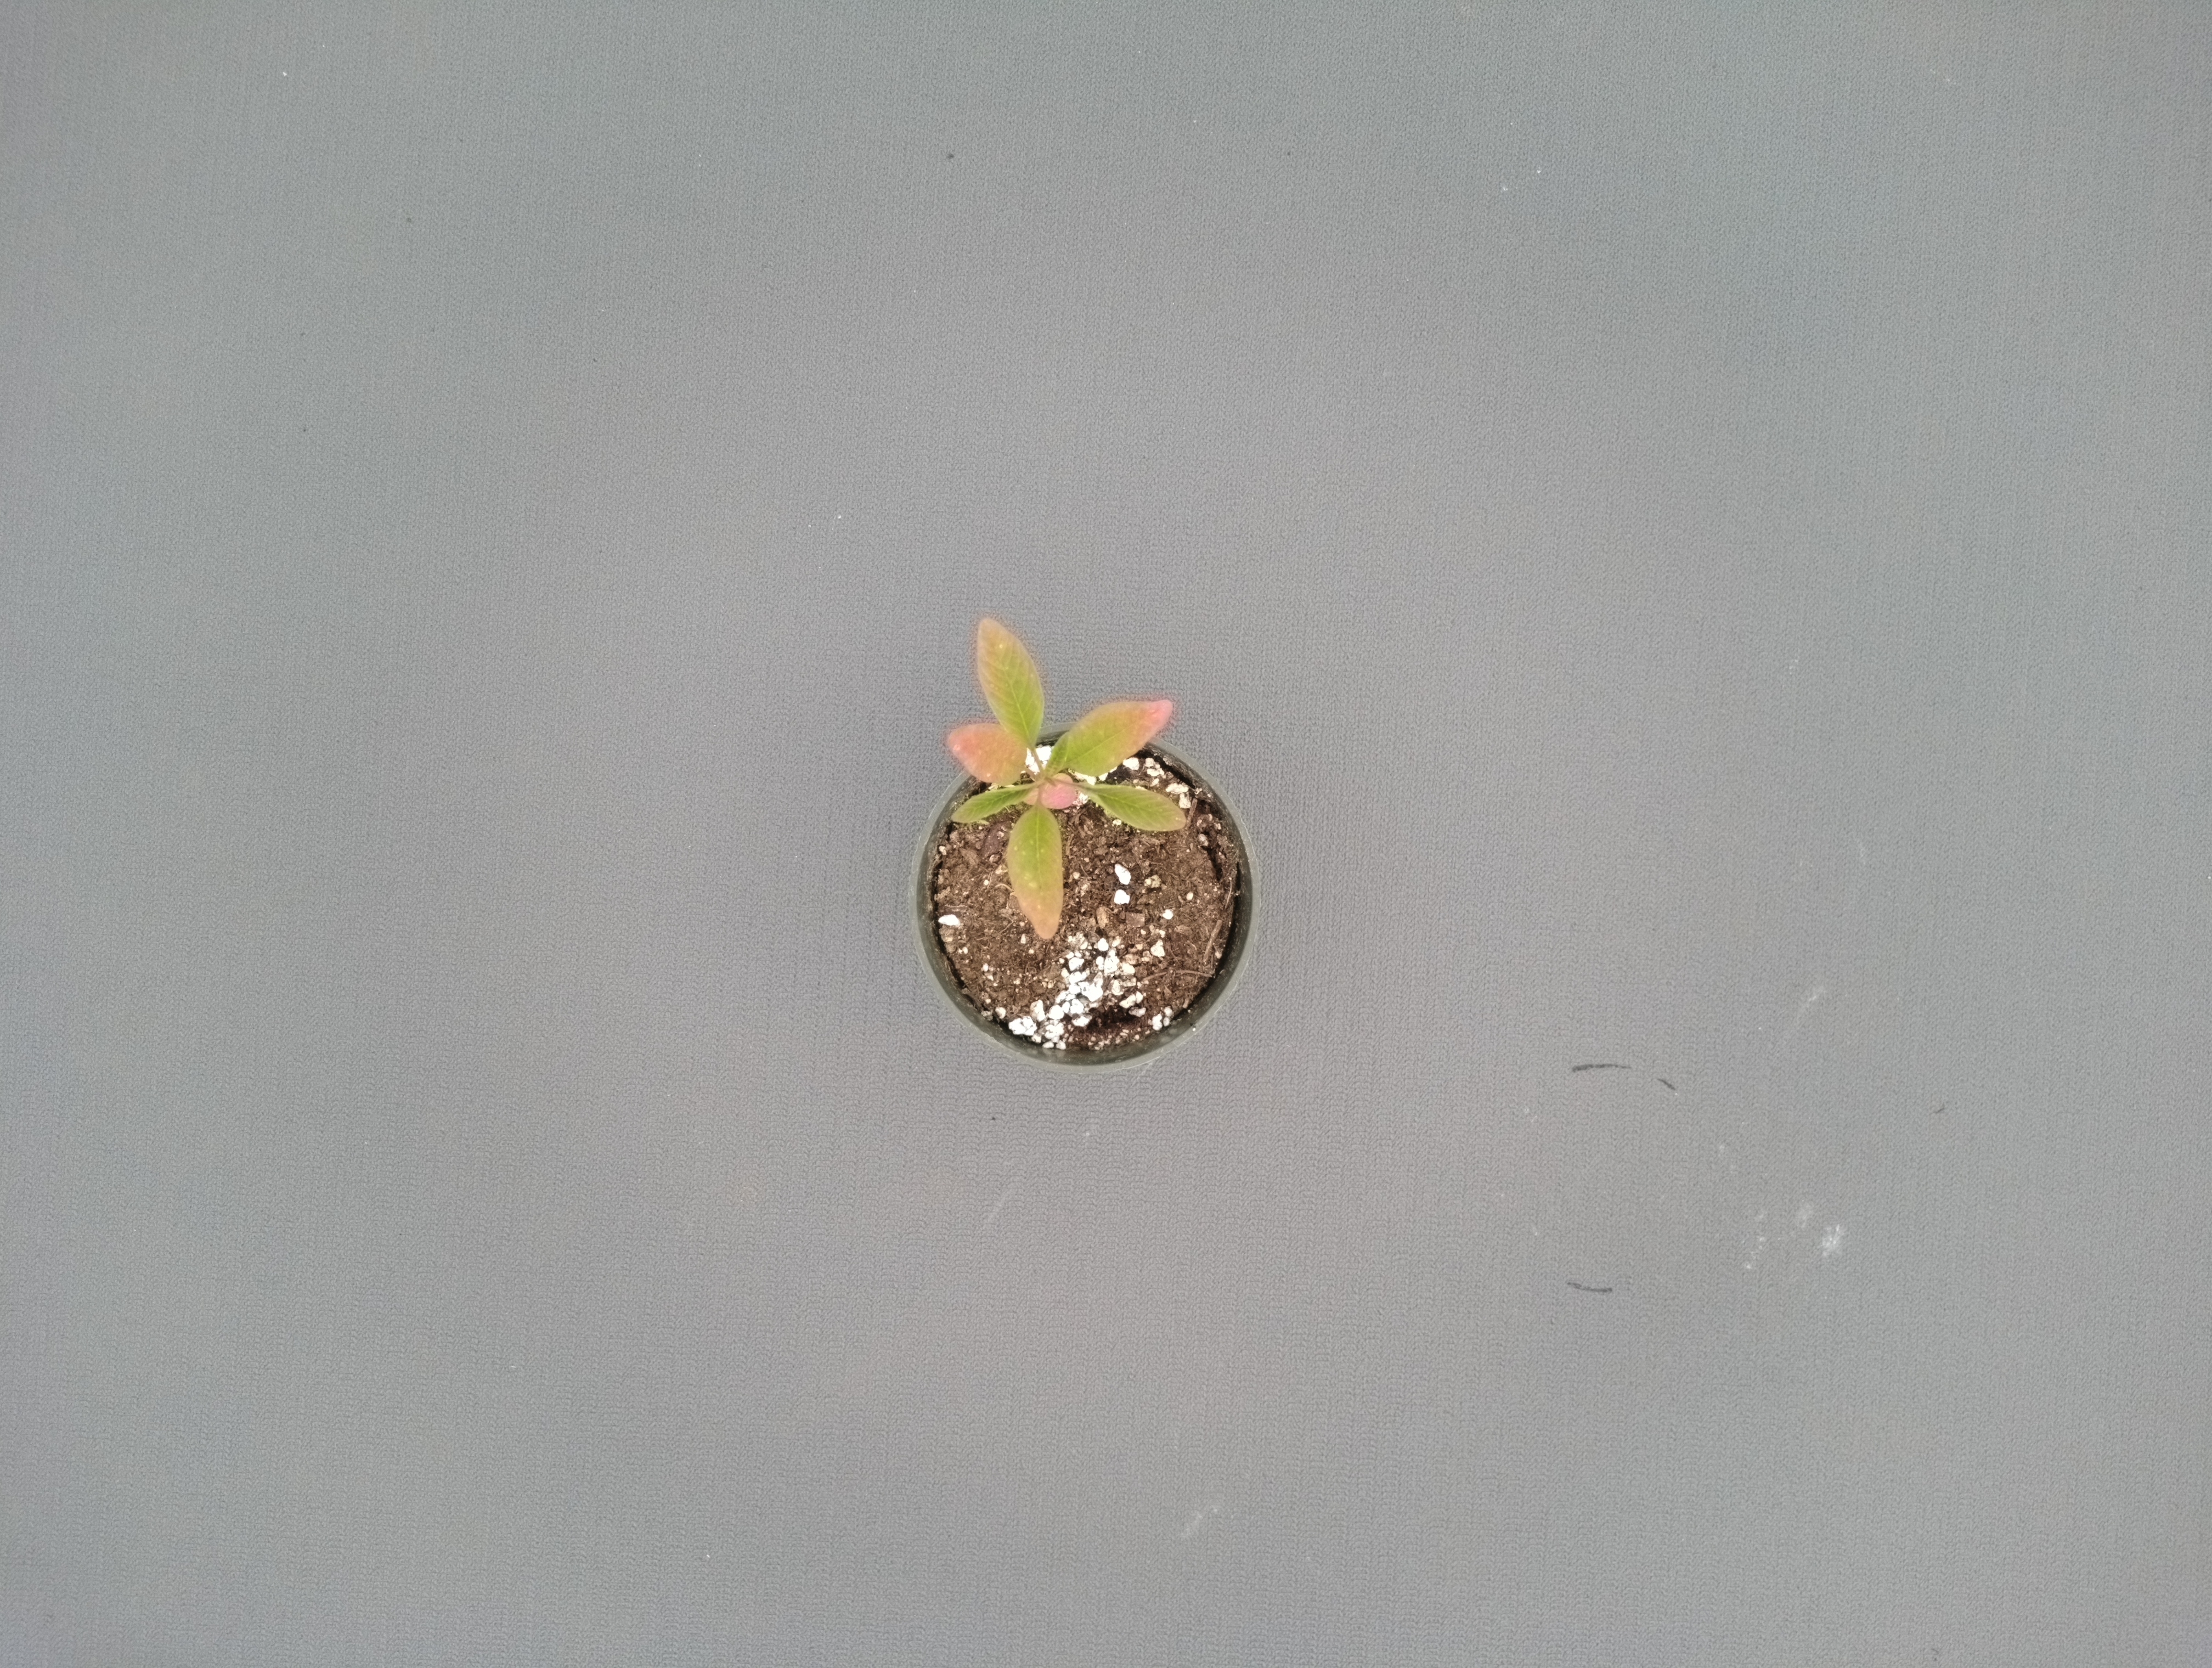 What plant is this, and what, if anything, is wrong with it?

waterhemp, chlorosis only
